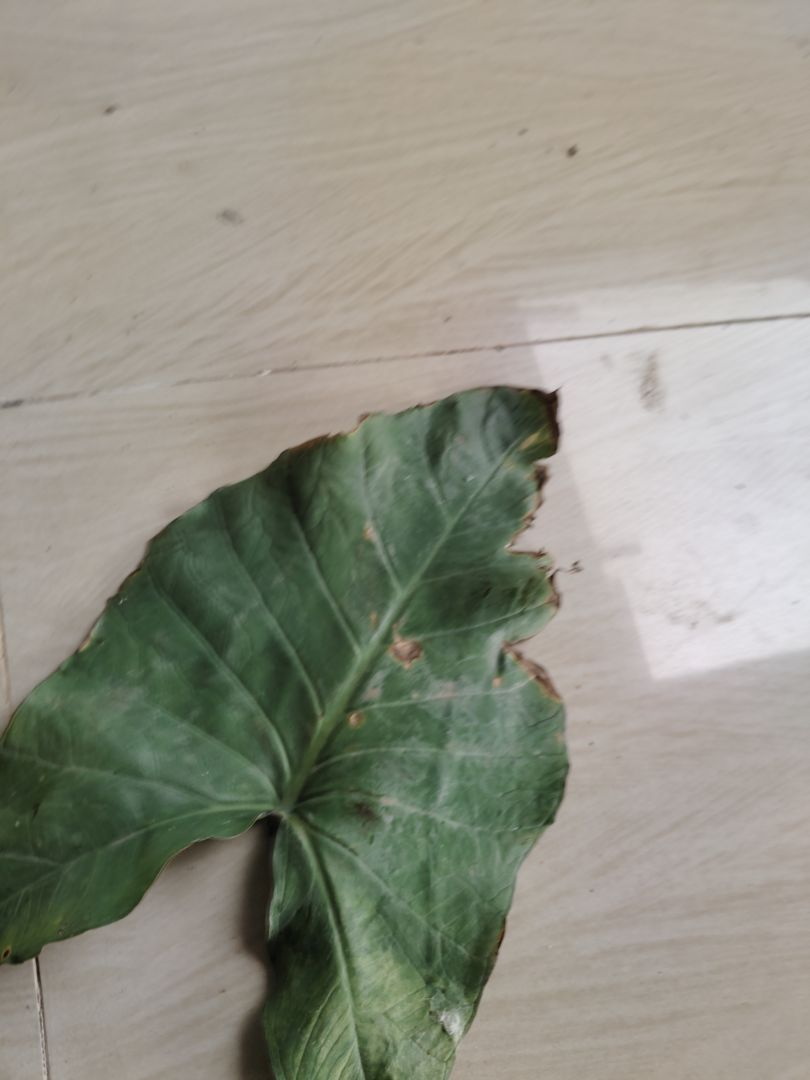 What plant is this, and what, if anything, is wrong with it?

taro, leaf blight
